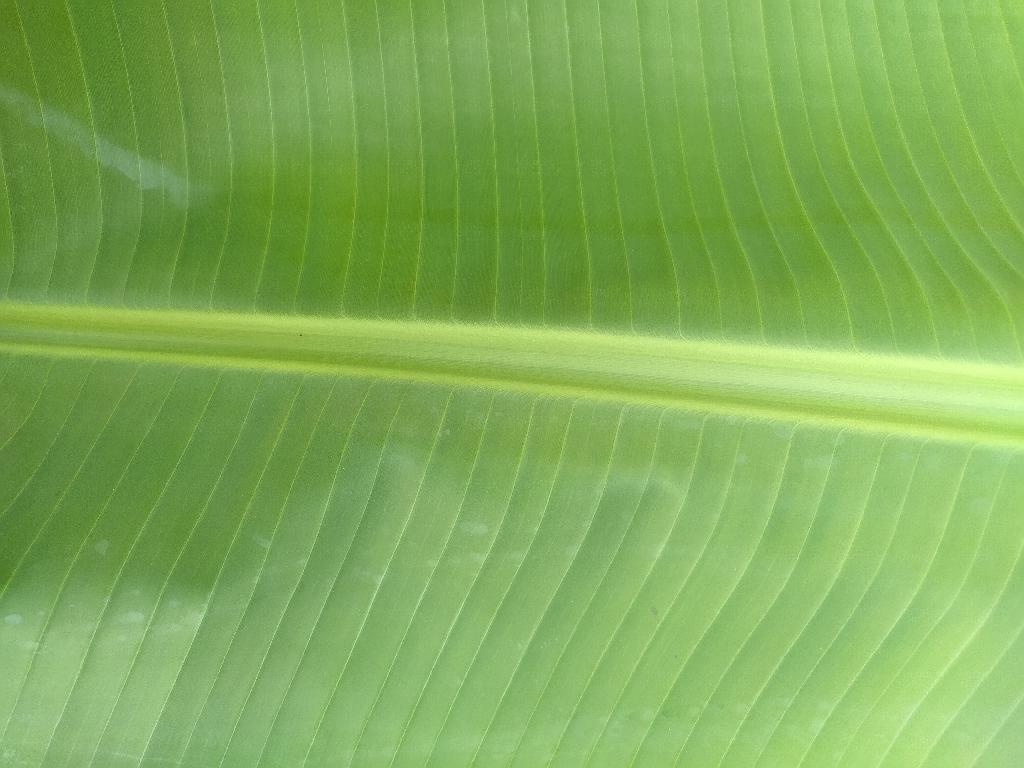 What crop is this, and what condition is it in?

banana, healthy
